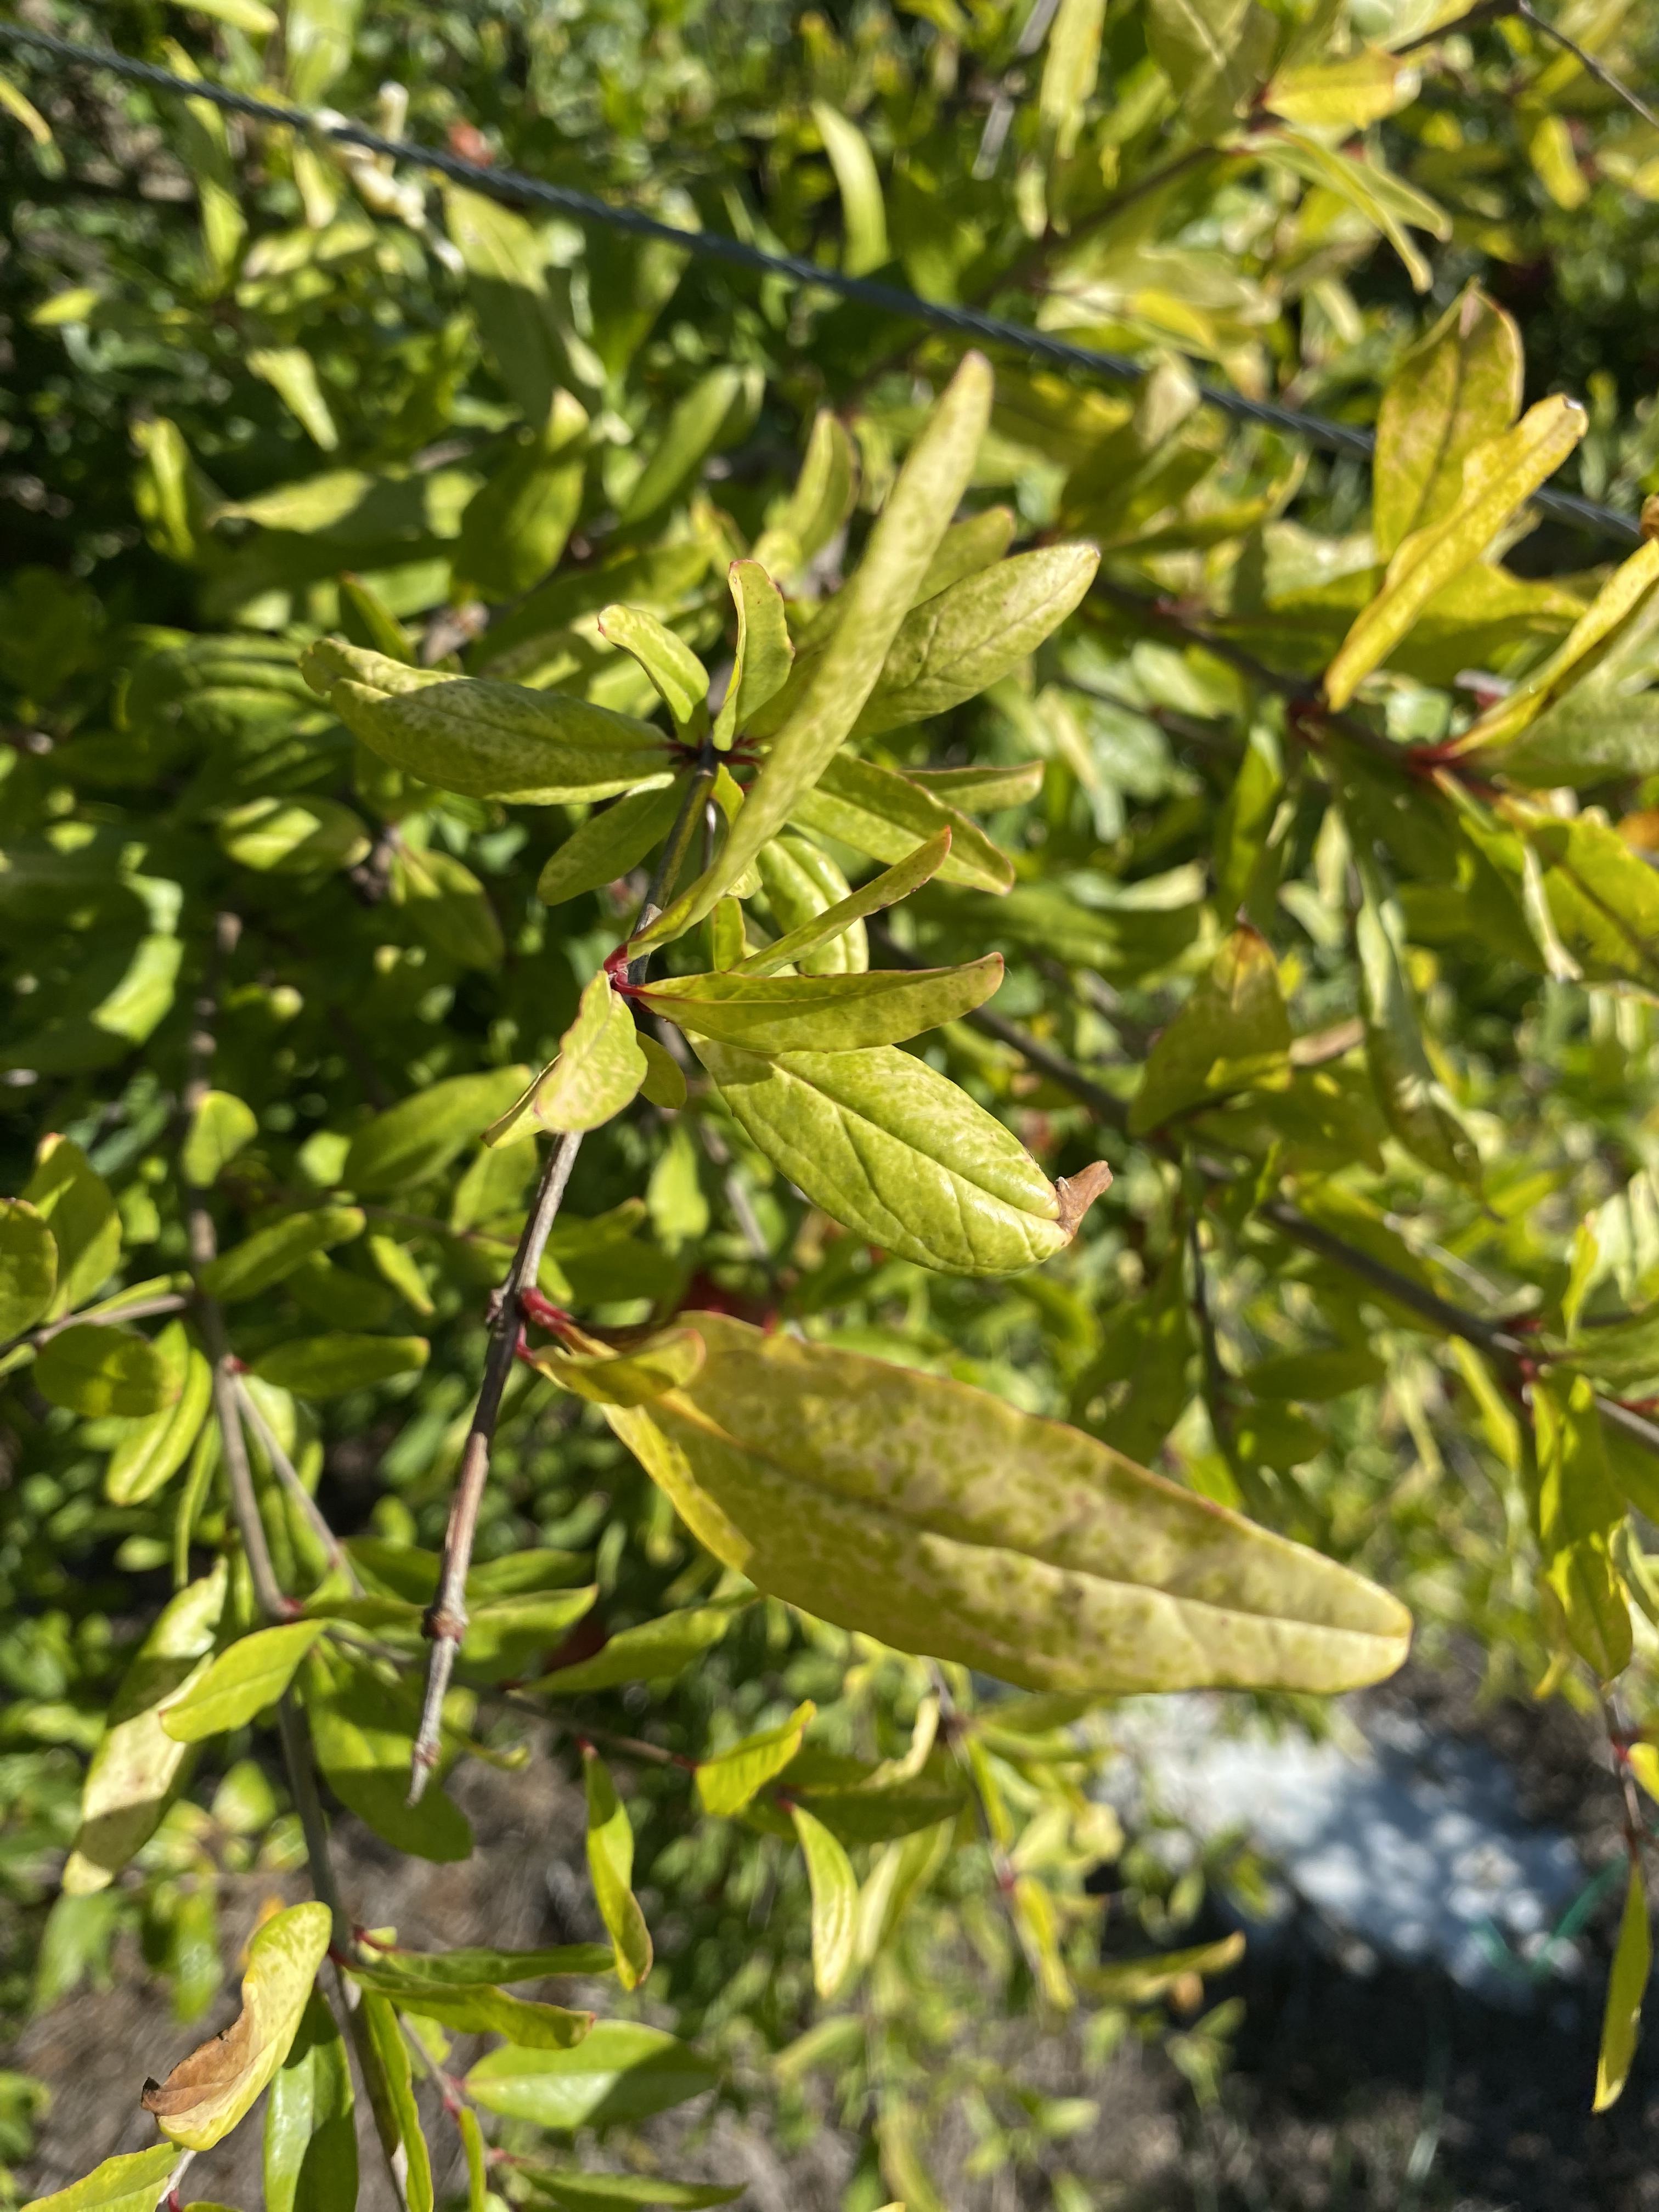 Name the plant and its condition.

pomegranate, drought
